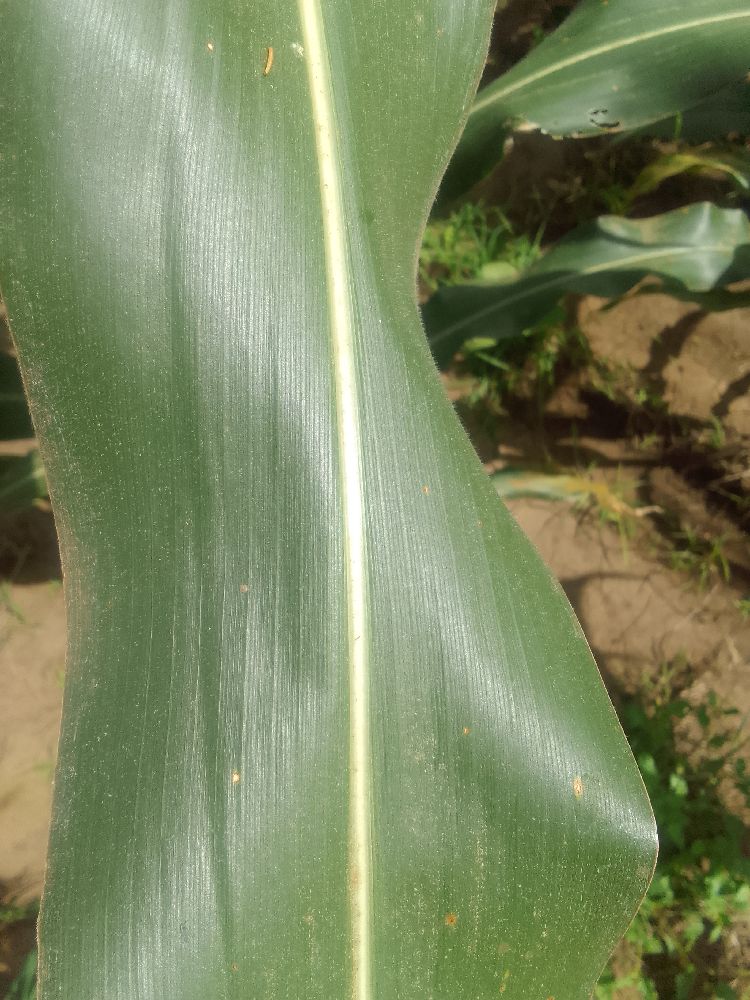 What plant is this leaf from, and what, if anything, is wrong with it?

maize, healthy
